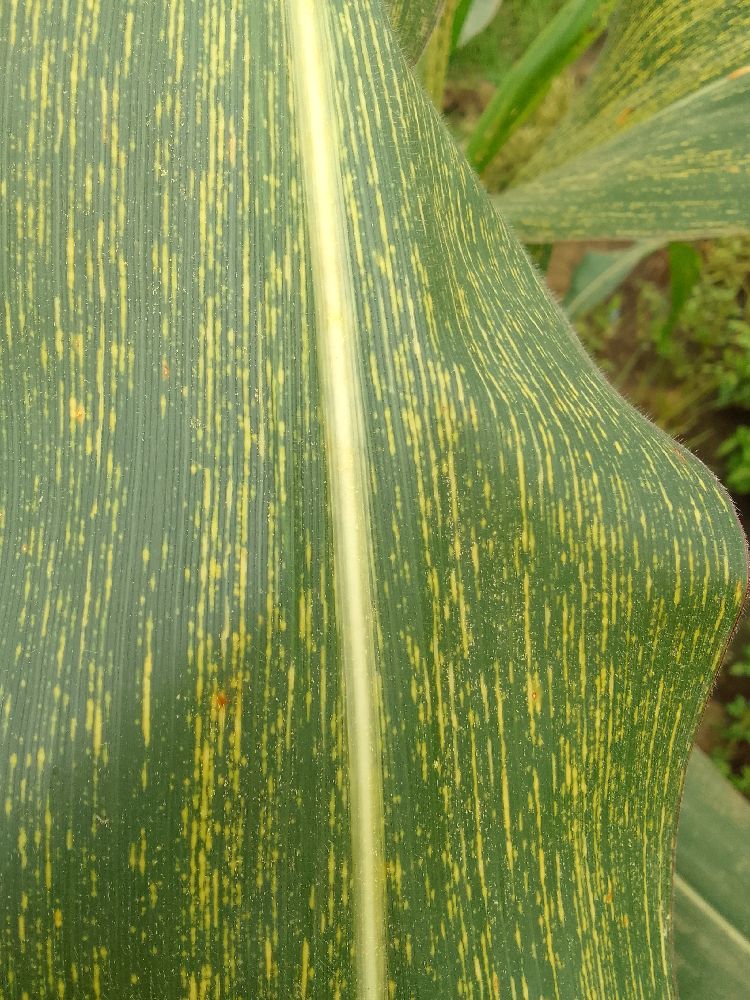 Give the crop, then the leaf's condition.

maize, maize streak virus
